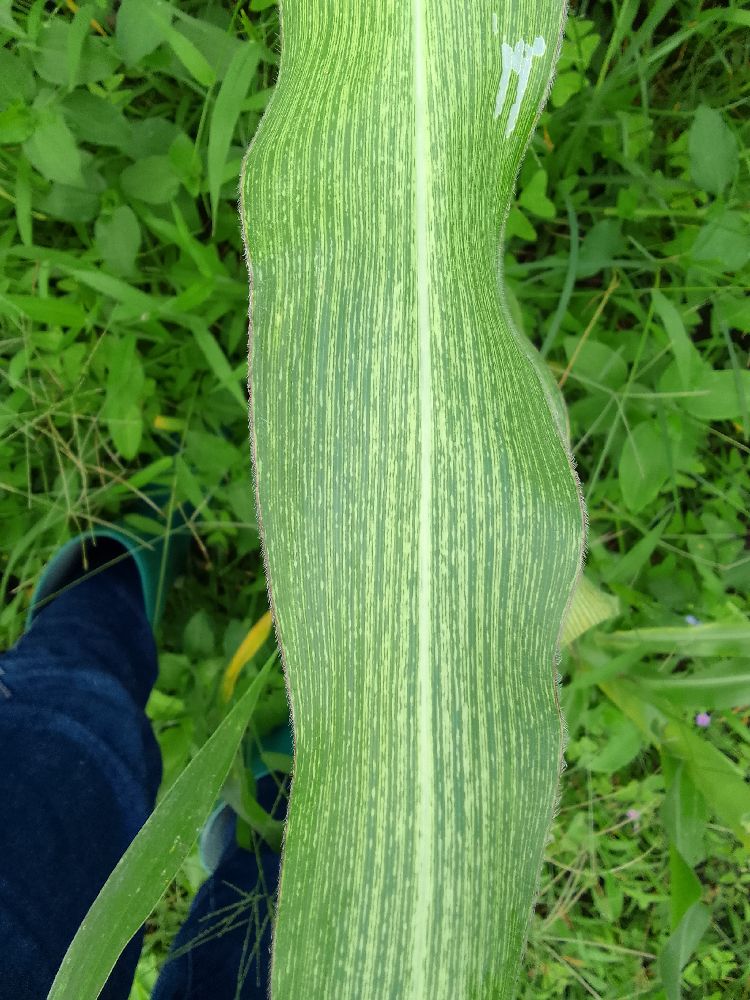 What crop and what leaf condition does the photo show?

maize, maize streak virus
